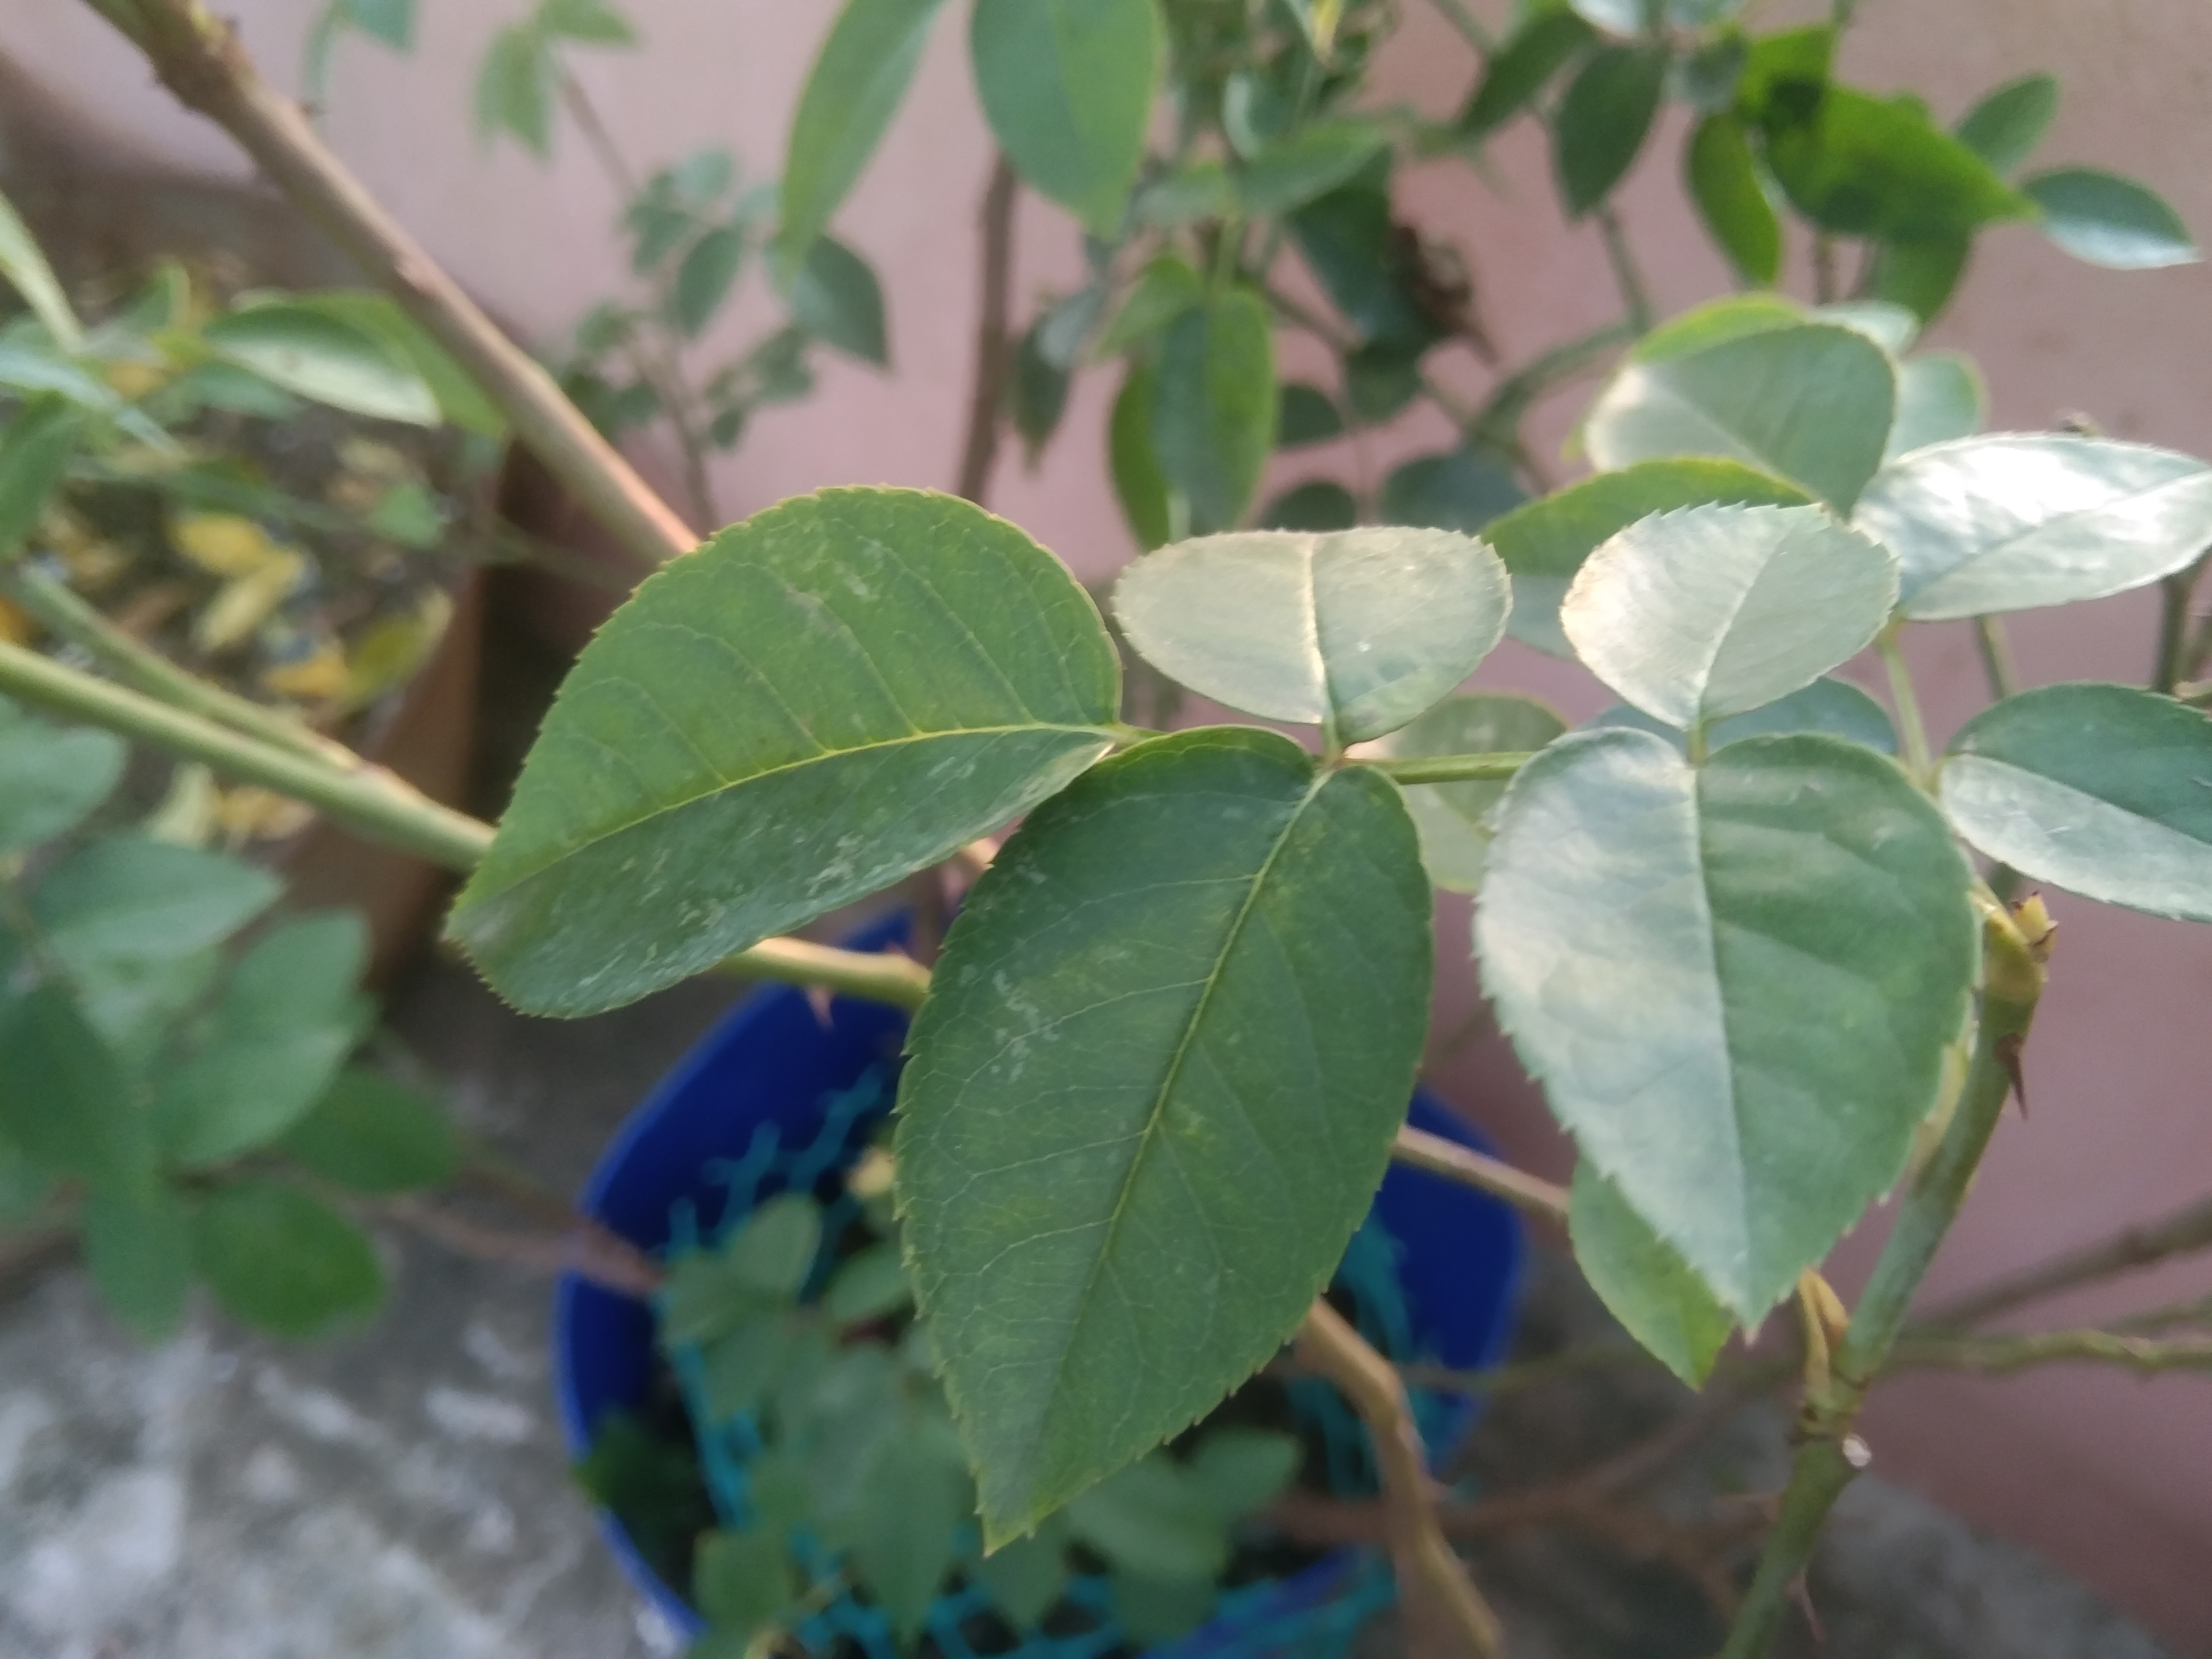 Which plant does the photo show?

rose
